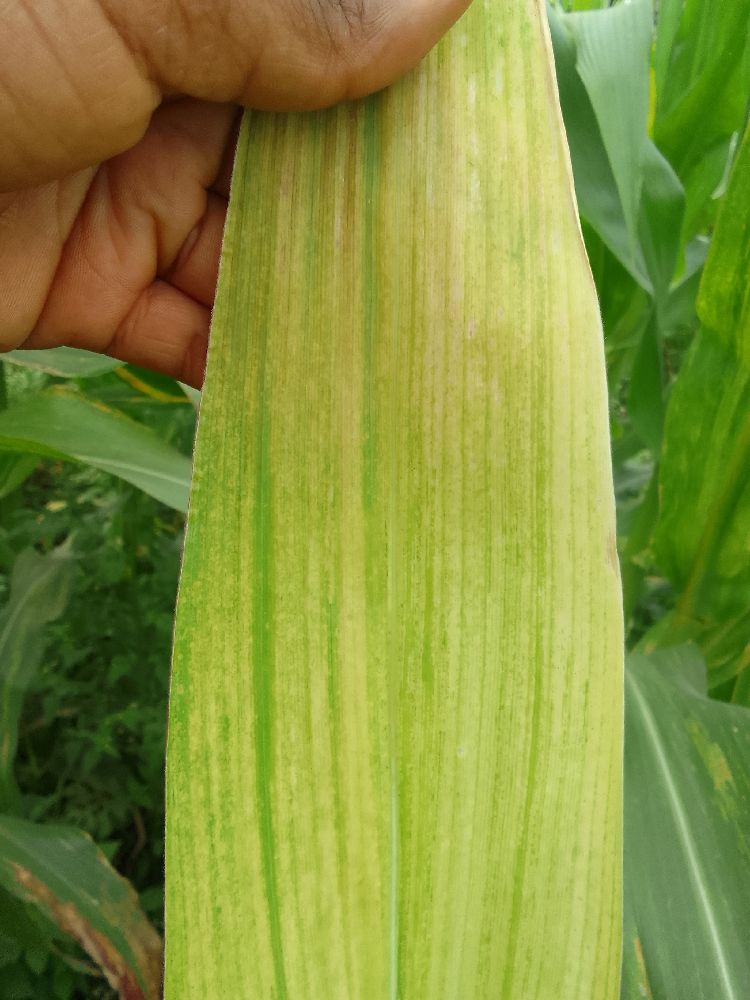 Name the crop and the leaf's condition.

maize, maize lethal necrosis
